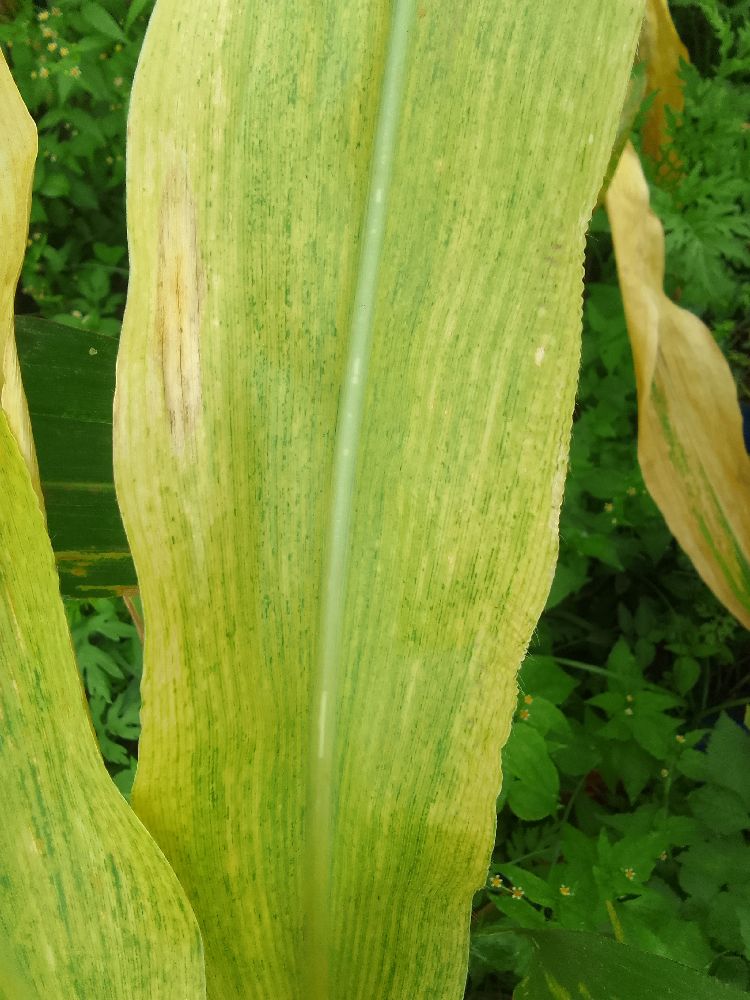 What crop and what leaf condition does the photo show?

maize, maize lethal necrosis
